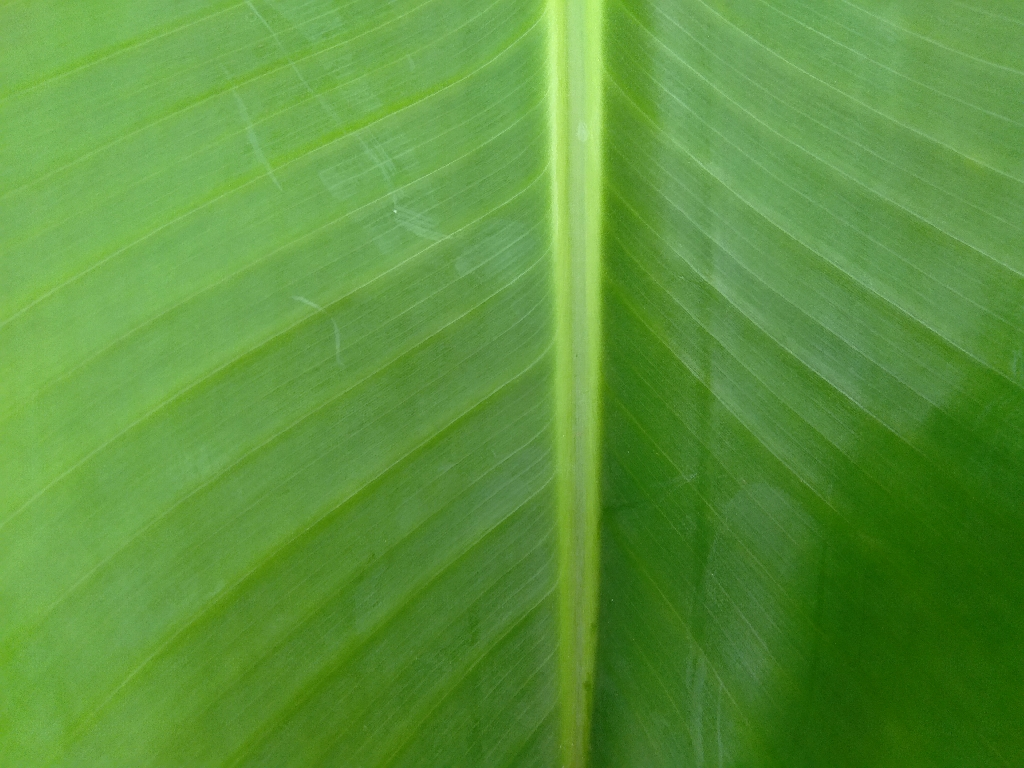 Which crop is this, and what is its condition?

banana, healthy
